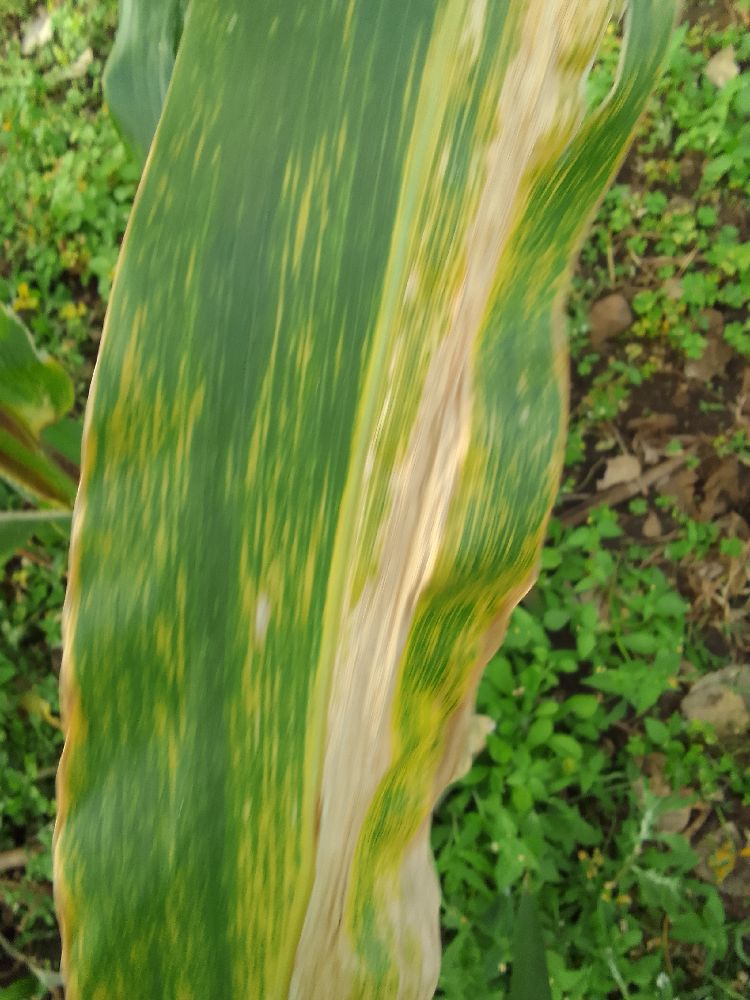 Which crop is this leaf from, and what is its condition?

maize, maize lethal necrosis
